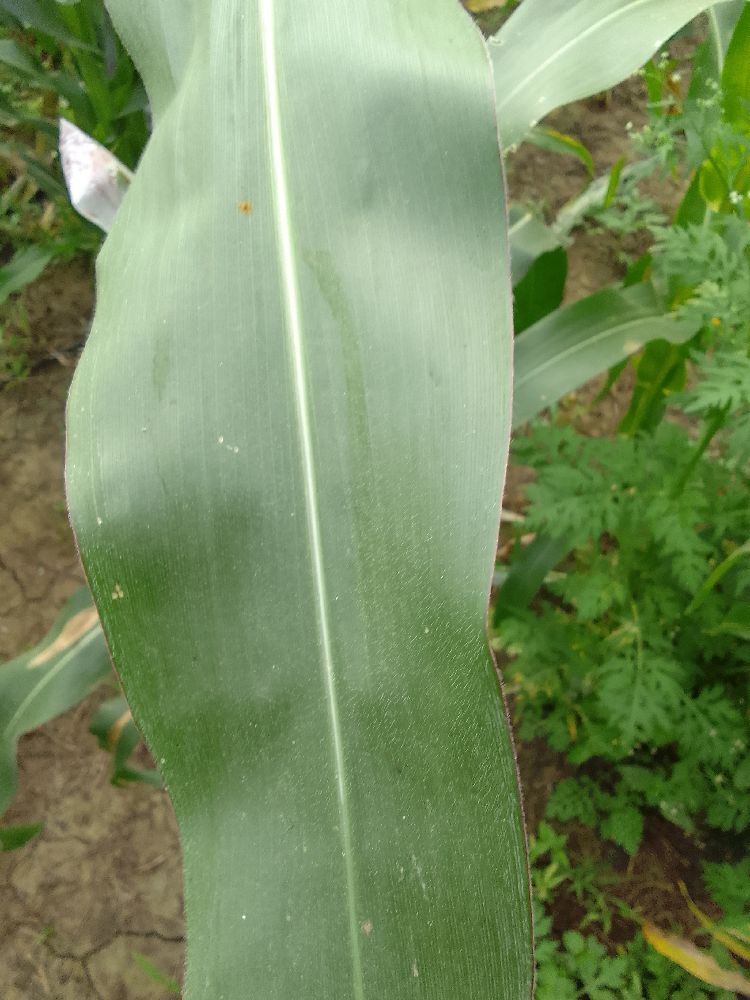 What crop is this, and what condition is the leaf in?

maize, healthy
